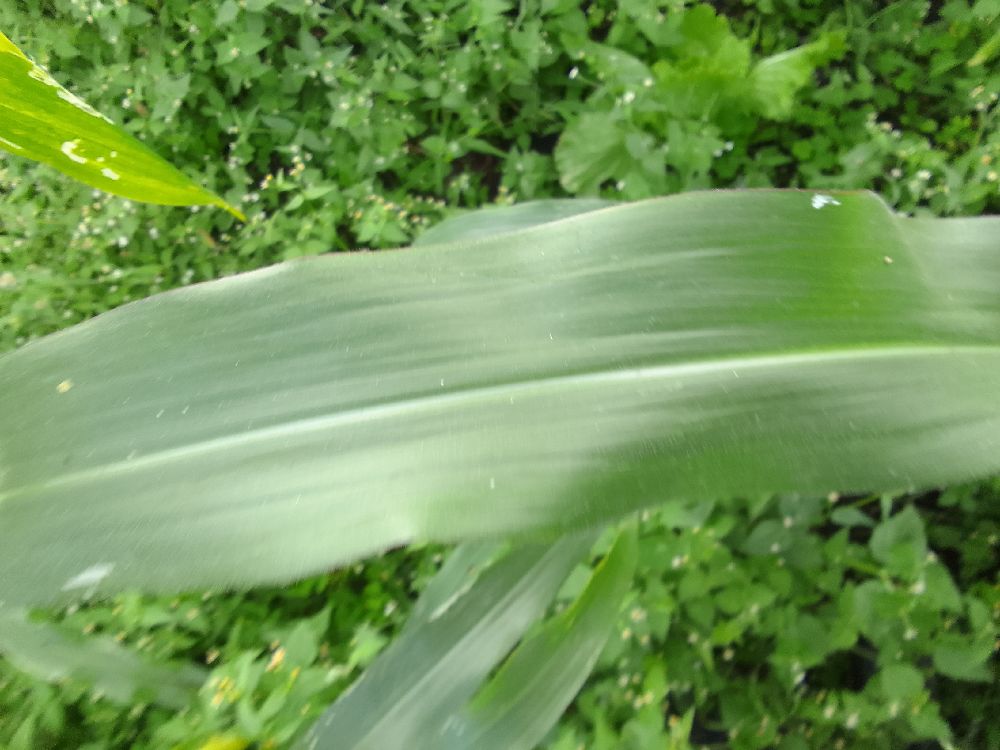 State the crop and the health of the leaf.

maize, healthy
